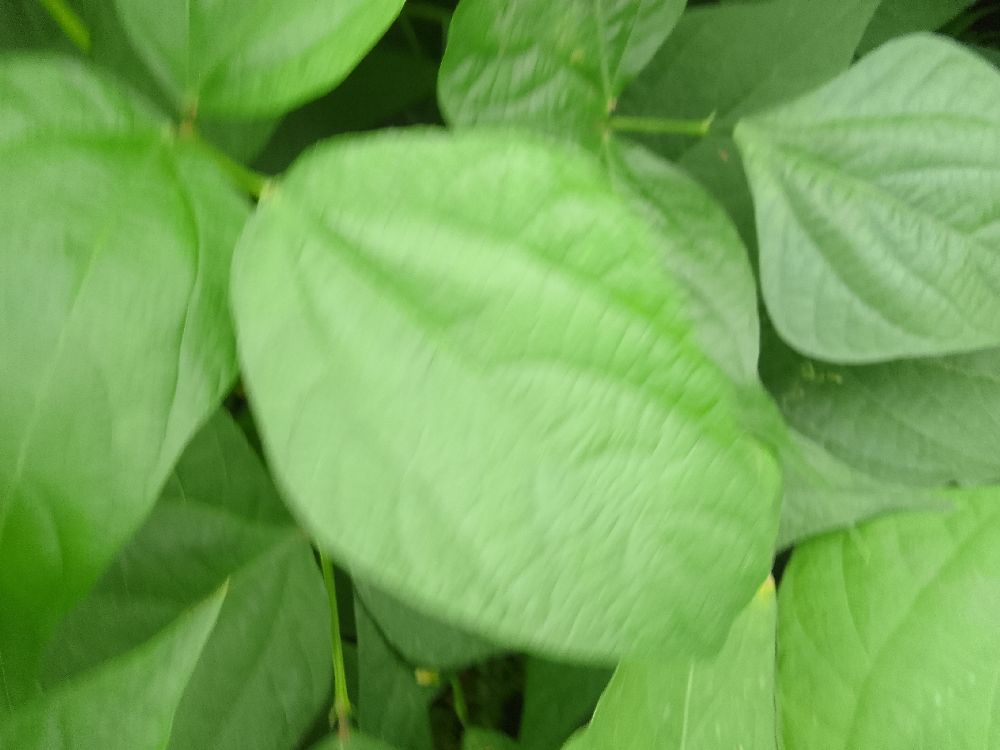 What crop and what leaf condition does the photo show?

common bean, healthy
